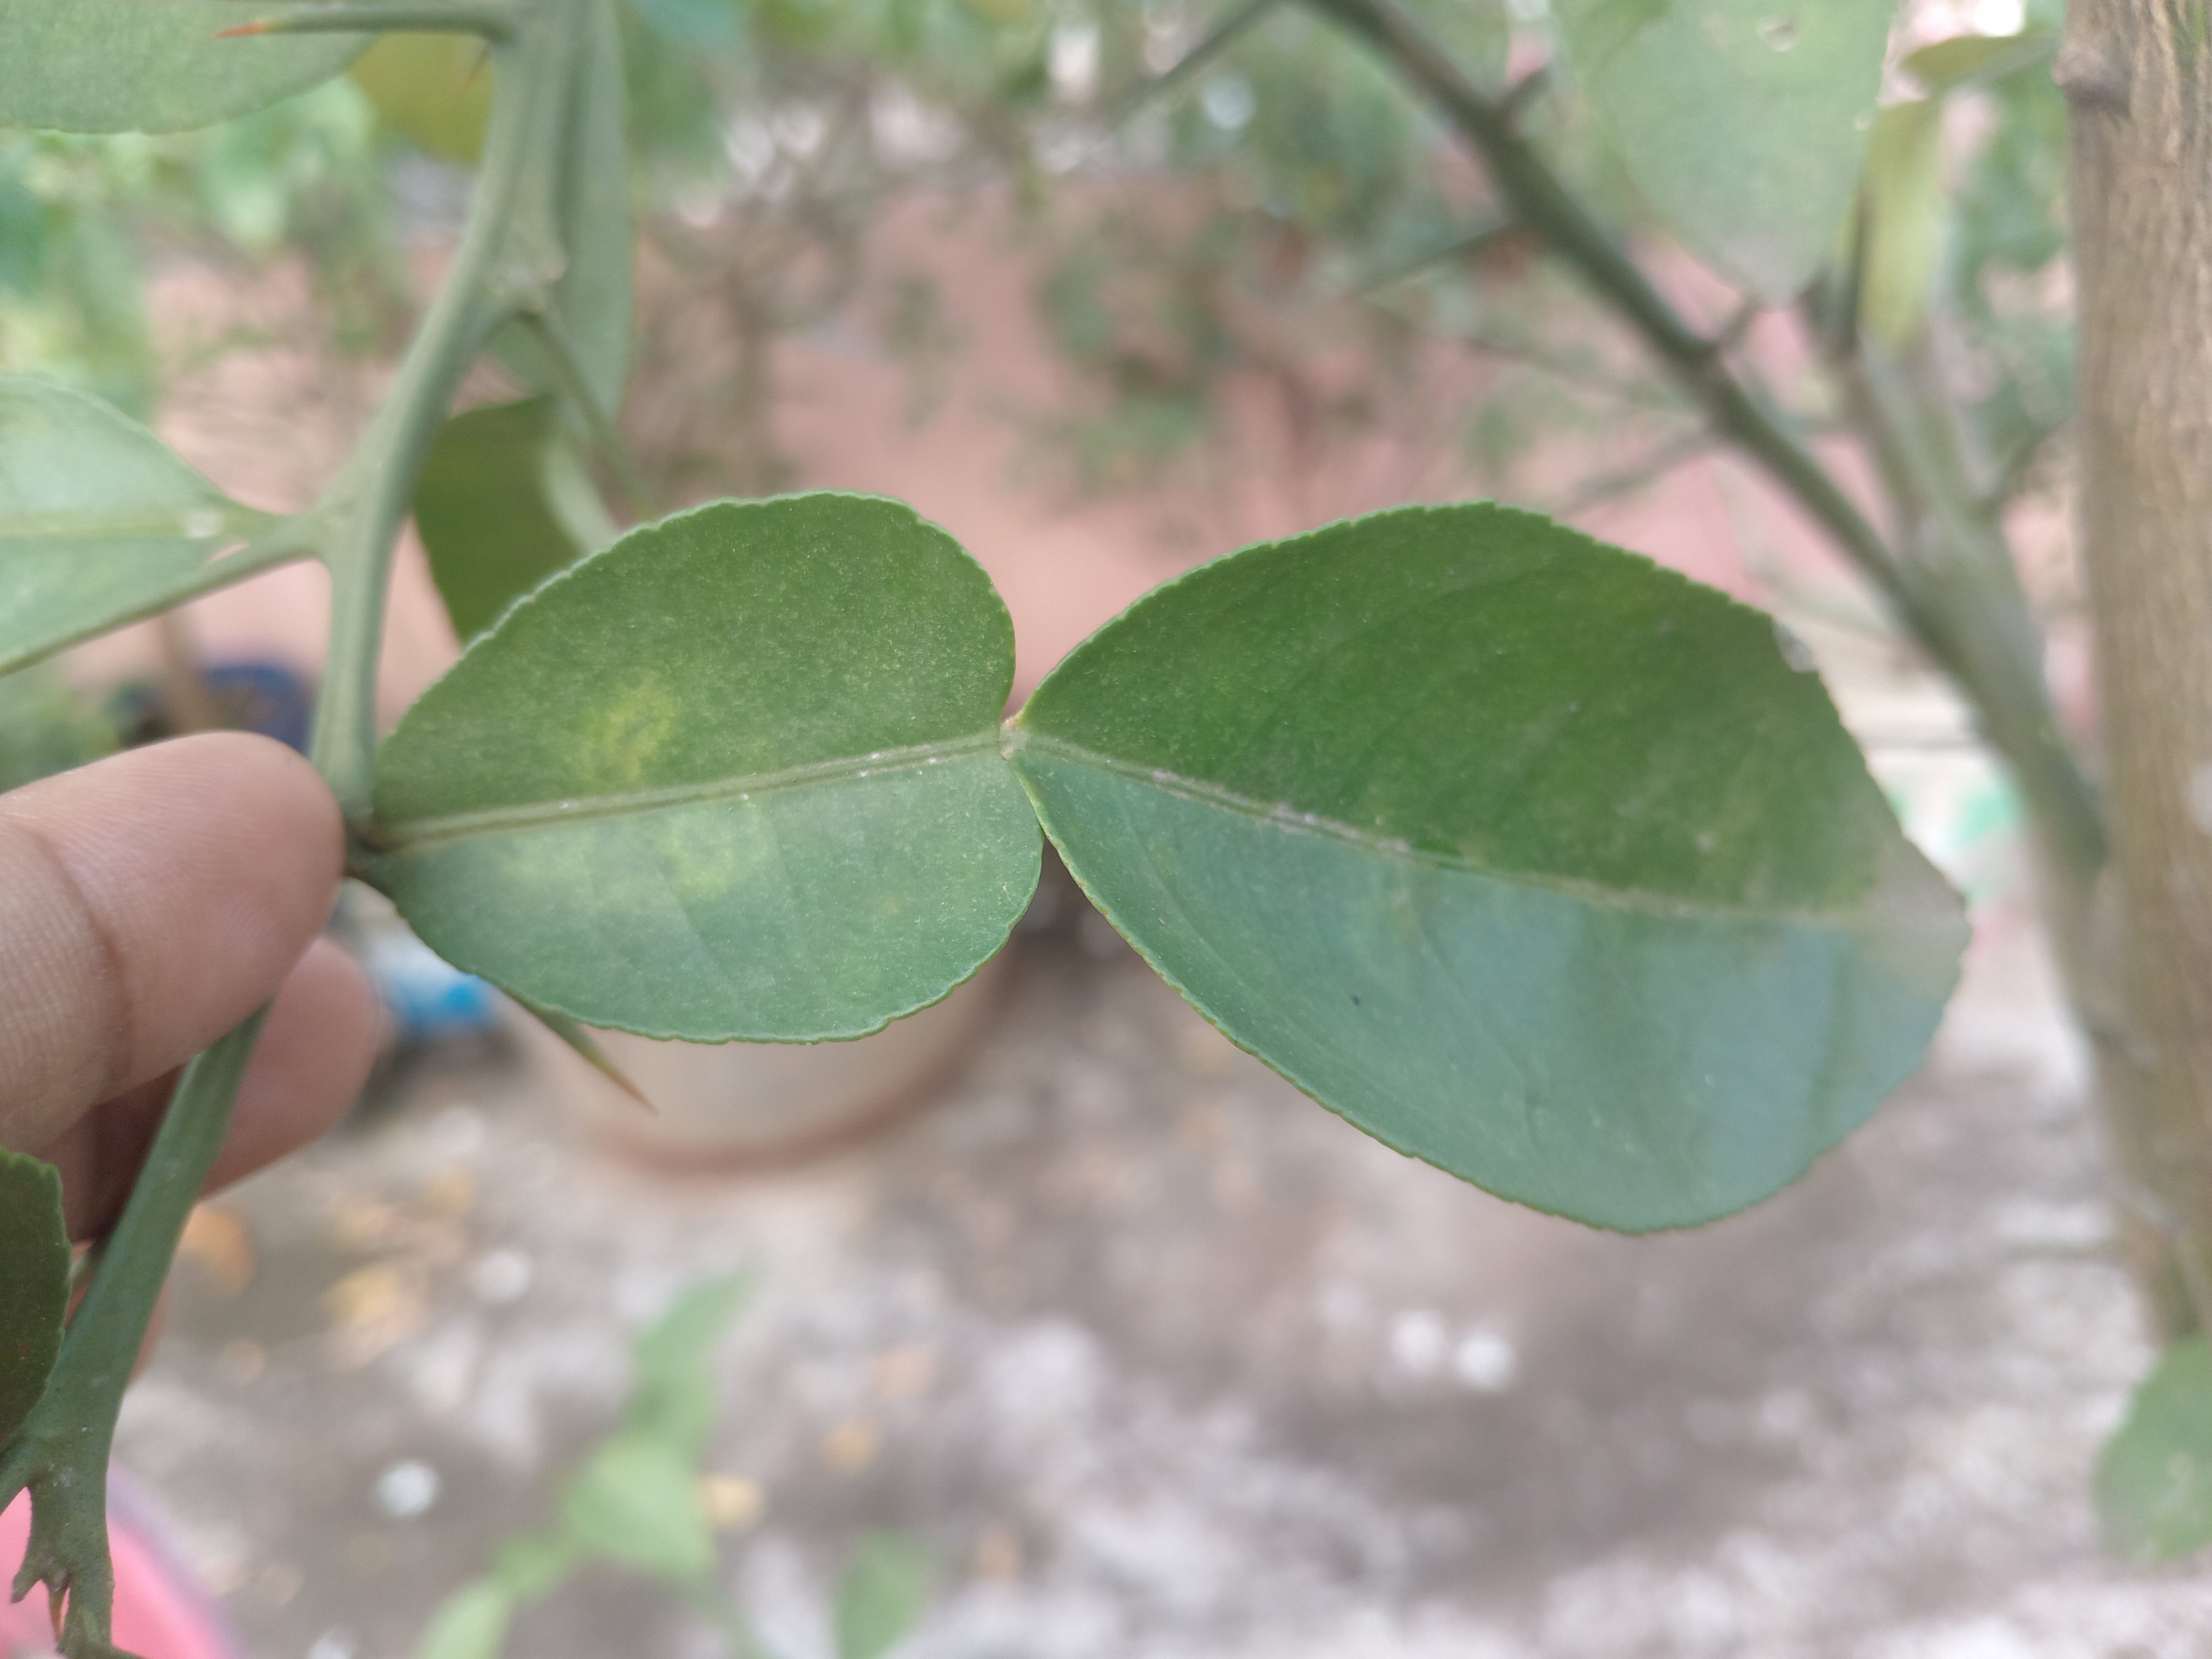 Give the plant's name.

lemon
